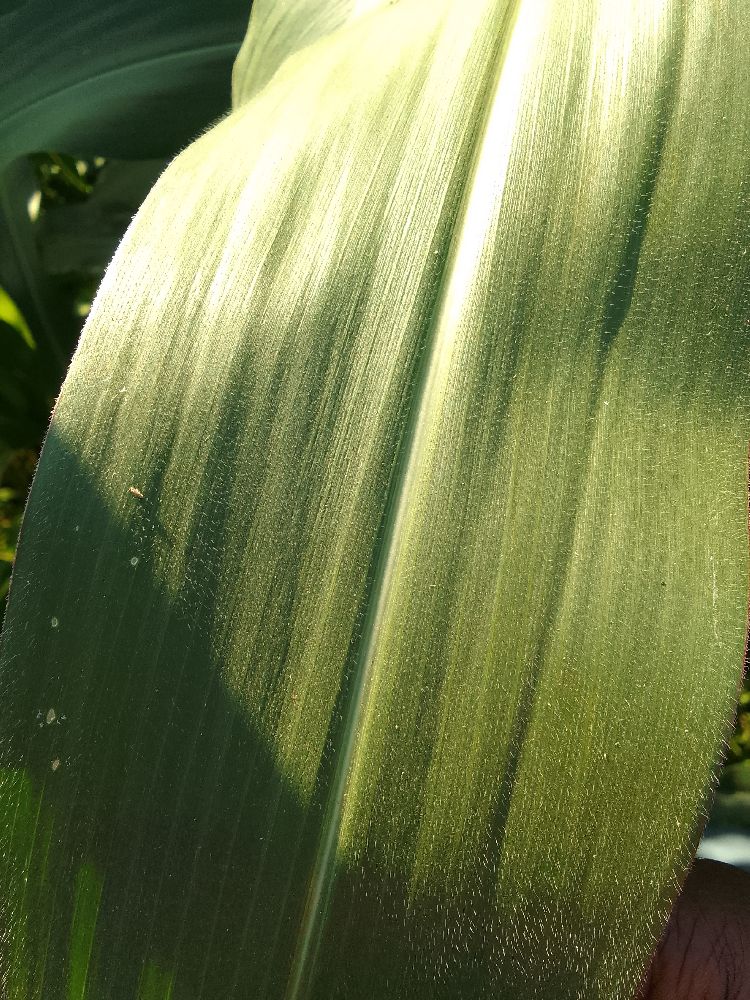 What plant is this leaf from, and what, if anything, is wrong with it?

maize, healthy
